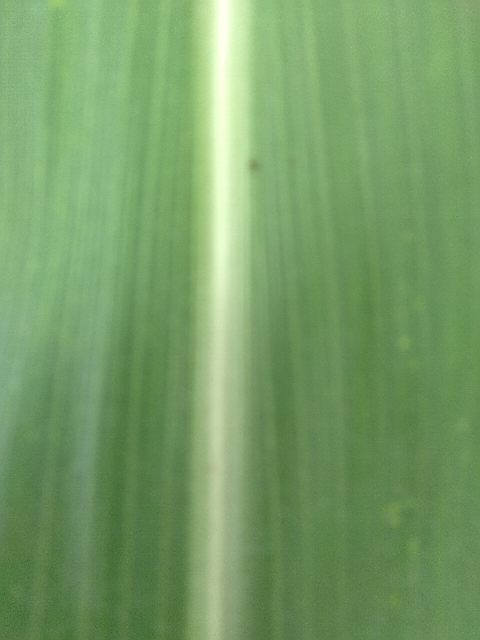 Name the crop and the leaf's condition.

maize, healthy
